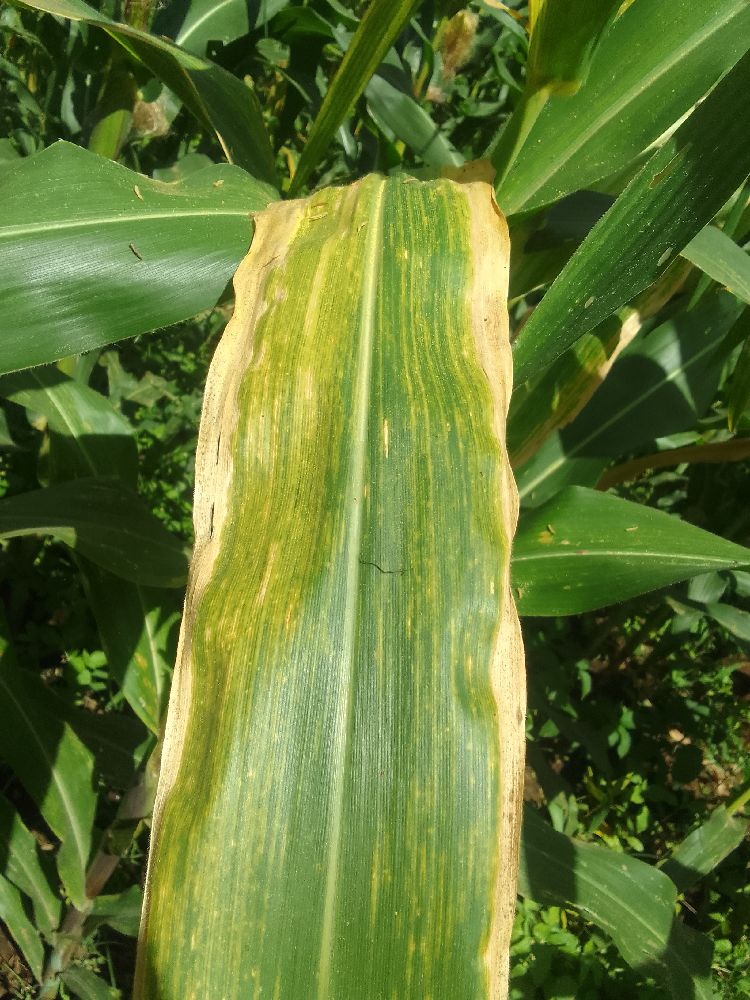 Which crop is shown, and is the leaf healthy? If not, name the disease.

maize, maize lethal necrosis
